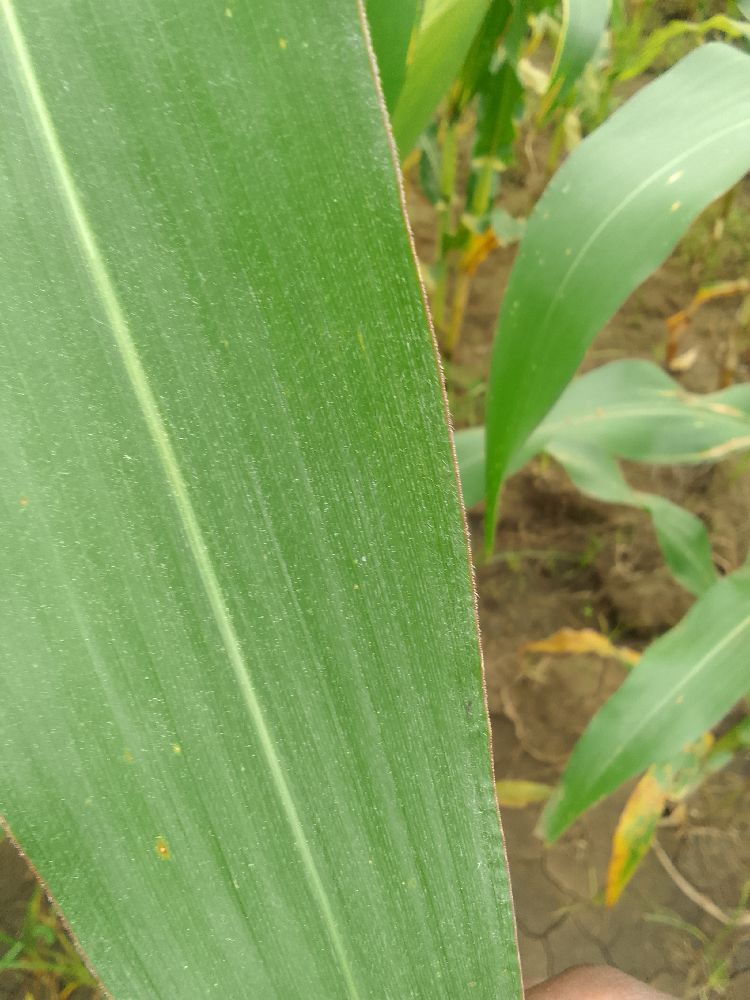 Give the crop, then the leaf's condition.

maize, healthy
